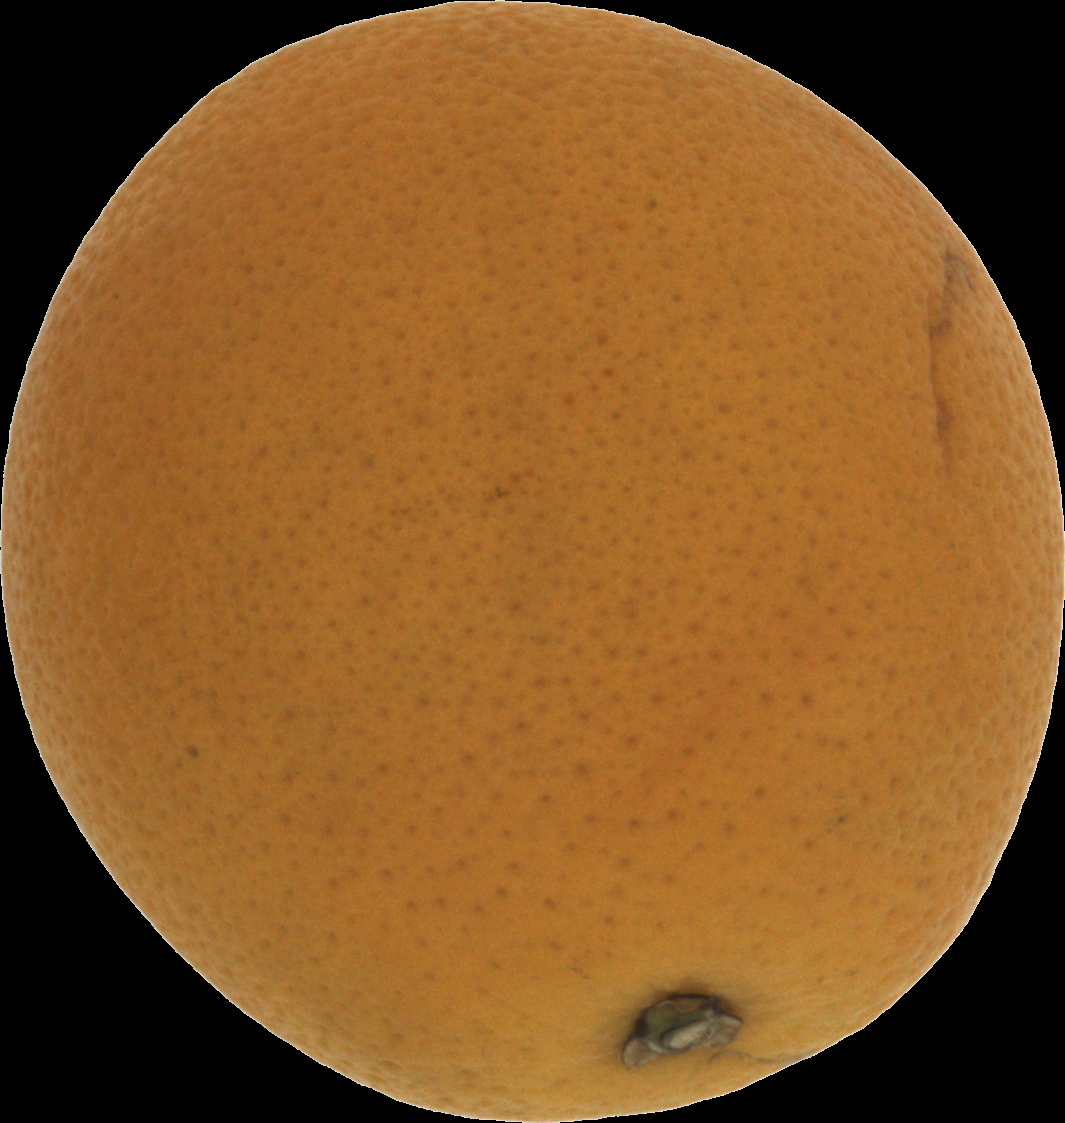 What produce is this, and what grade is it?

orange, bad
